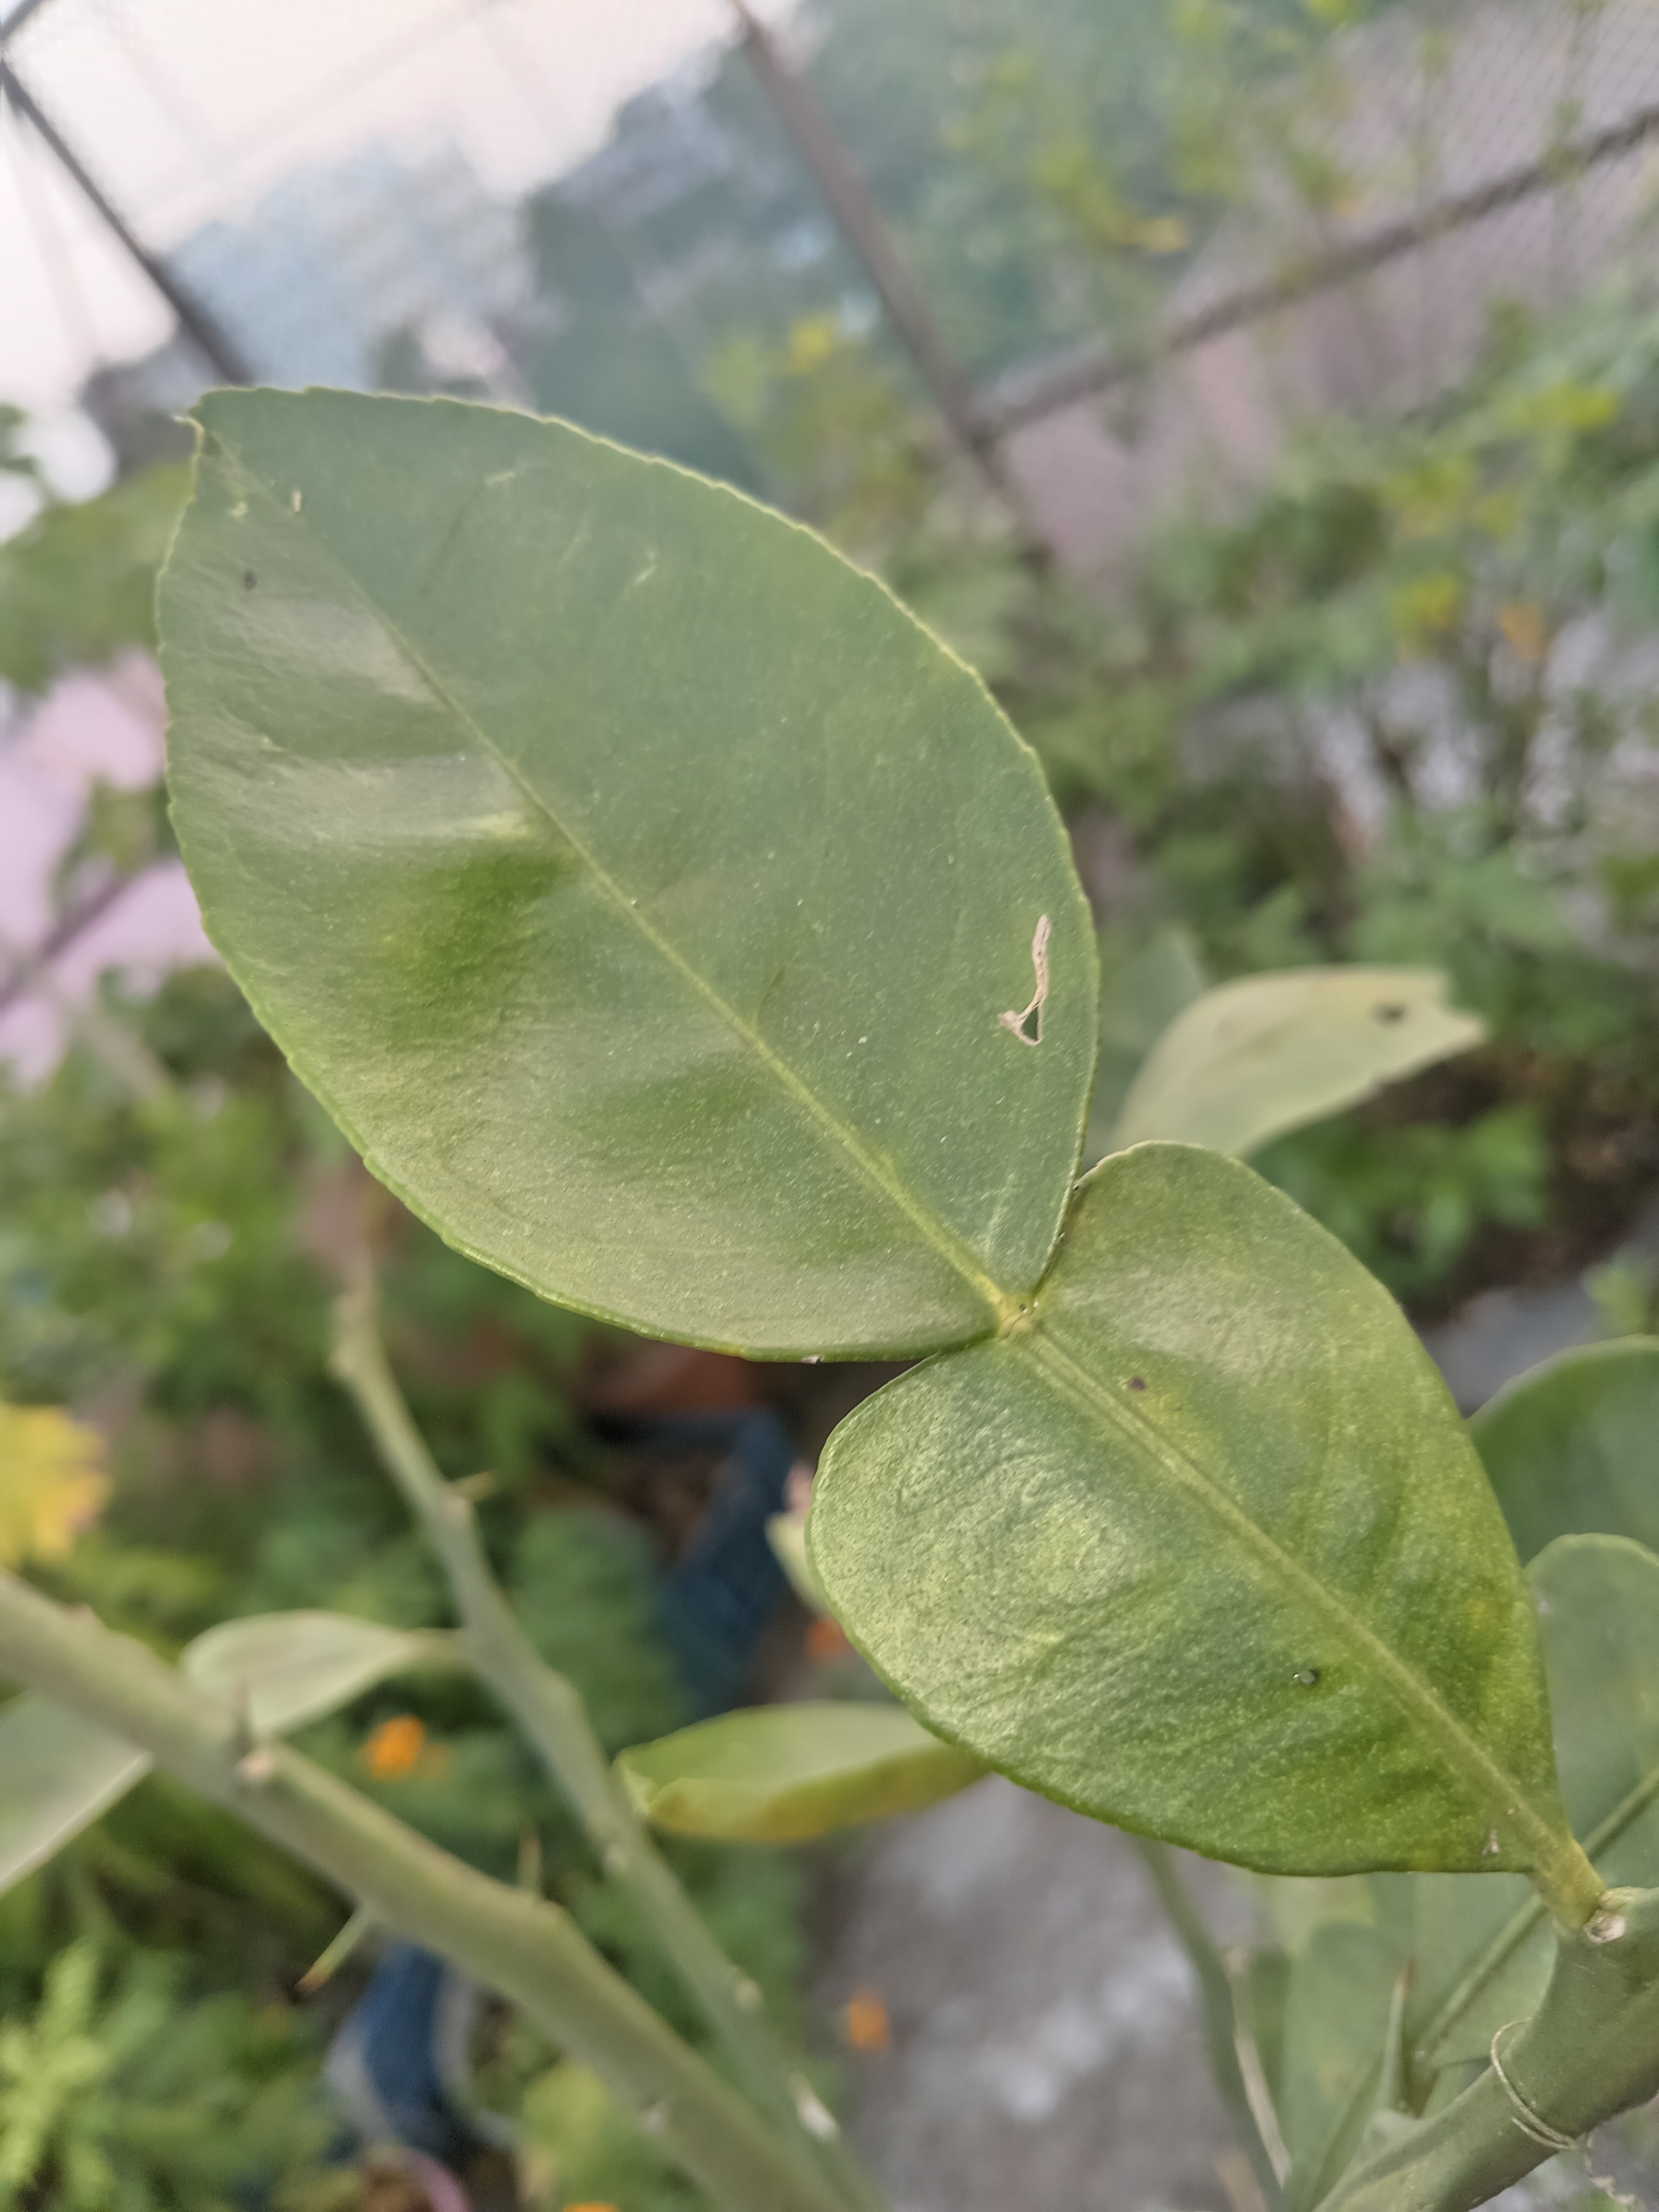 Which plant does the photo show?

lemon
